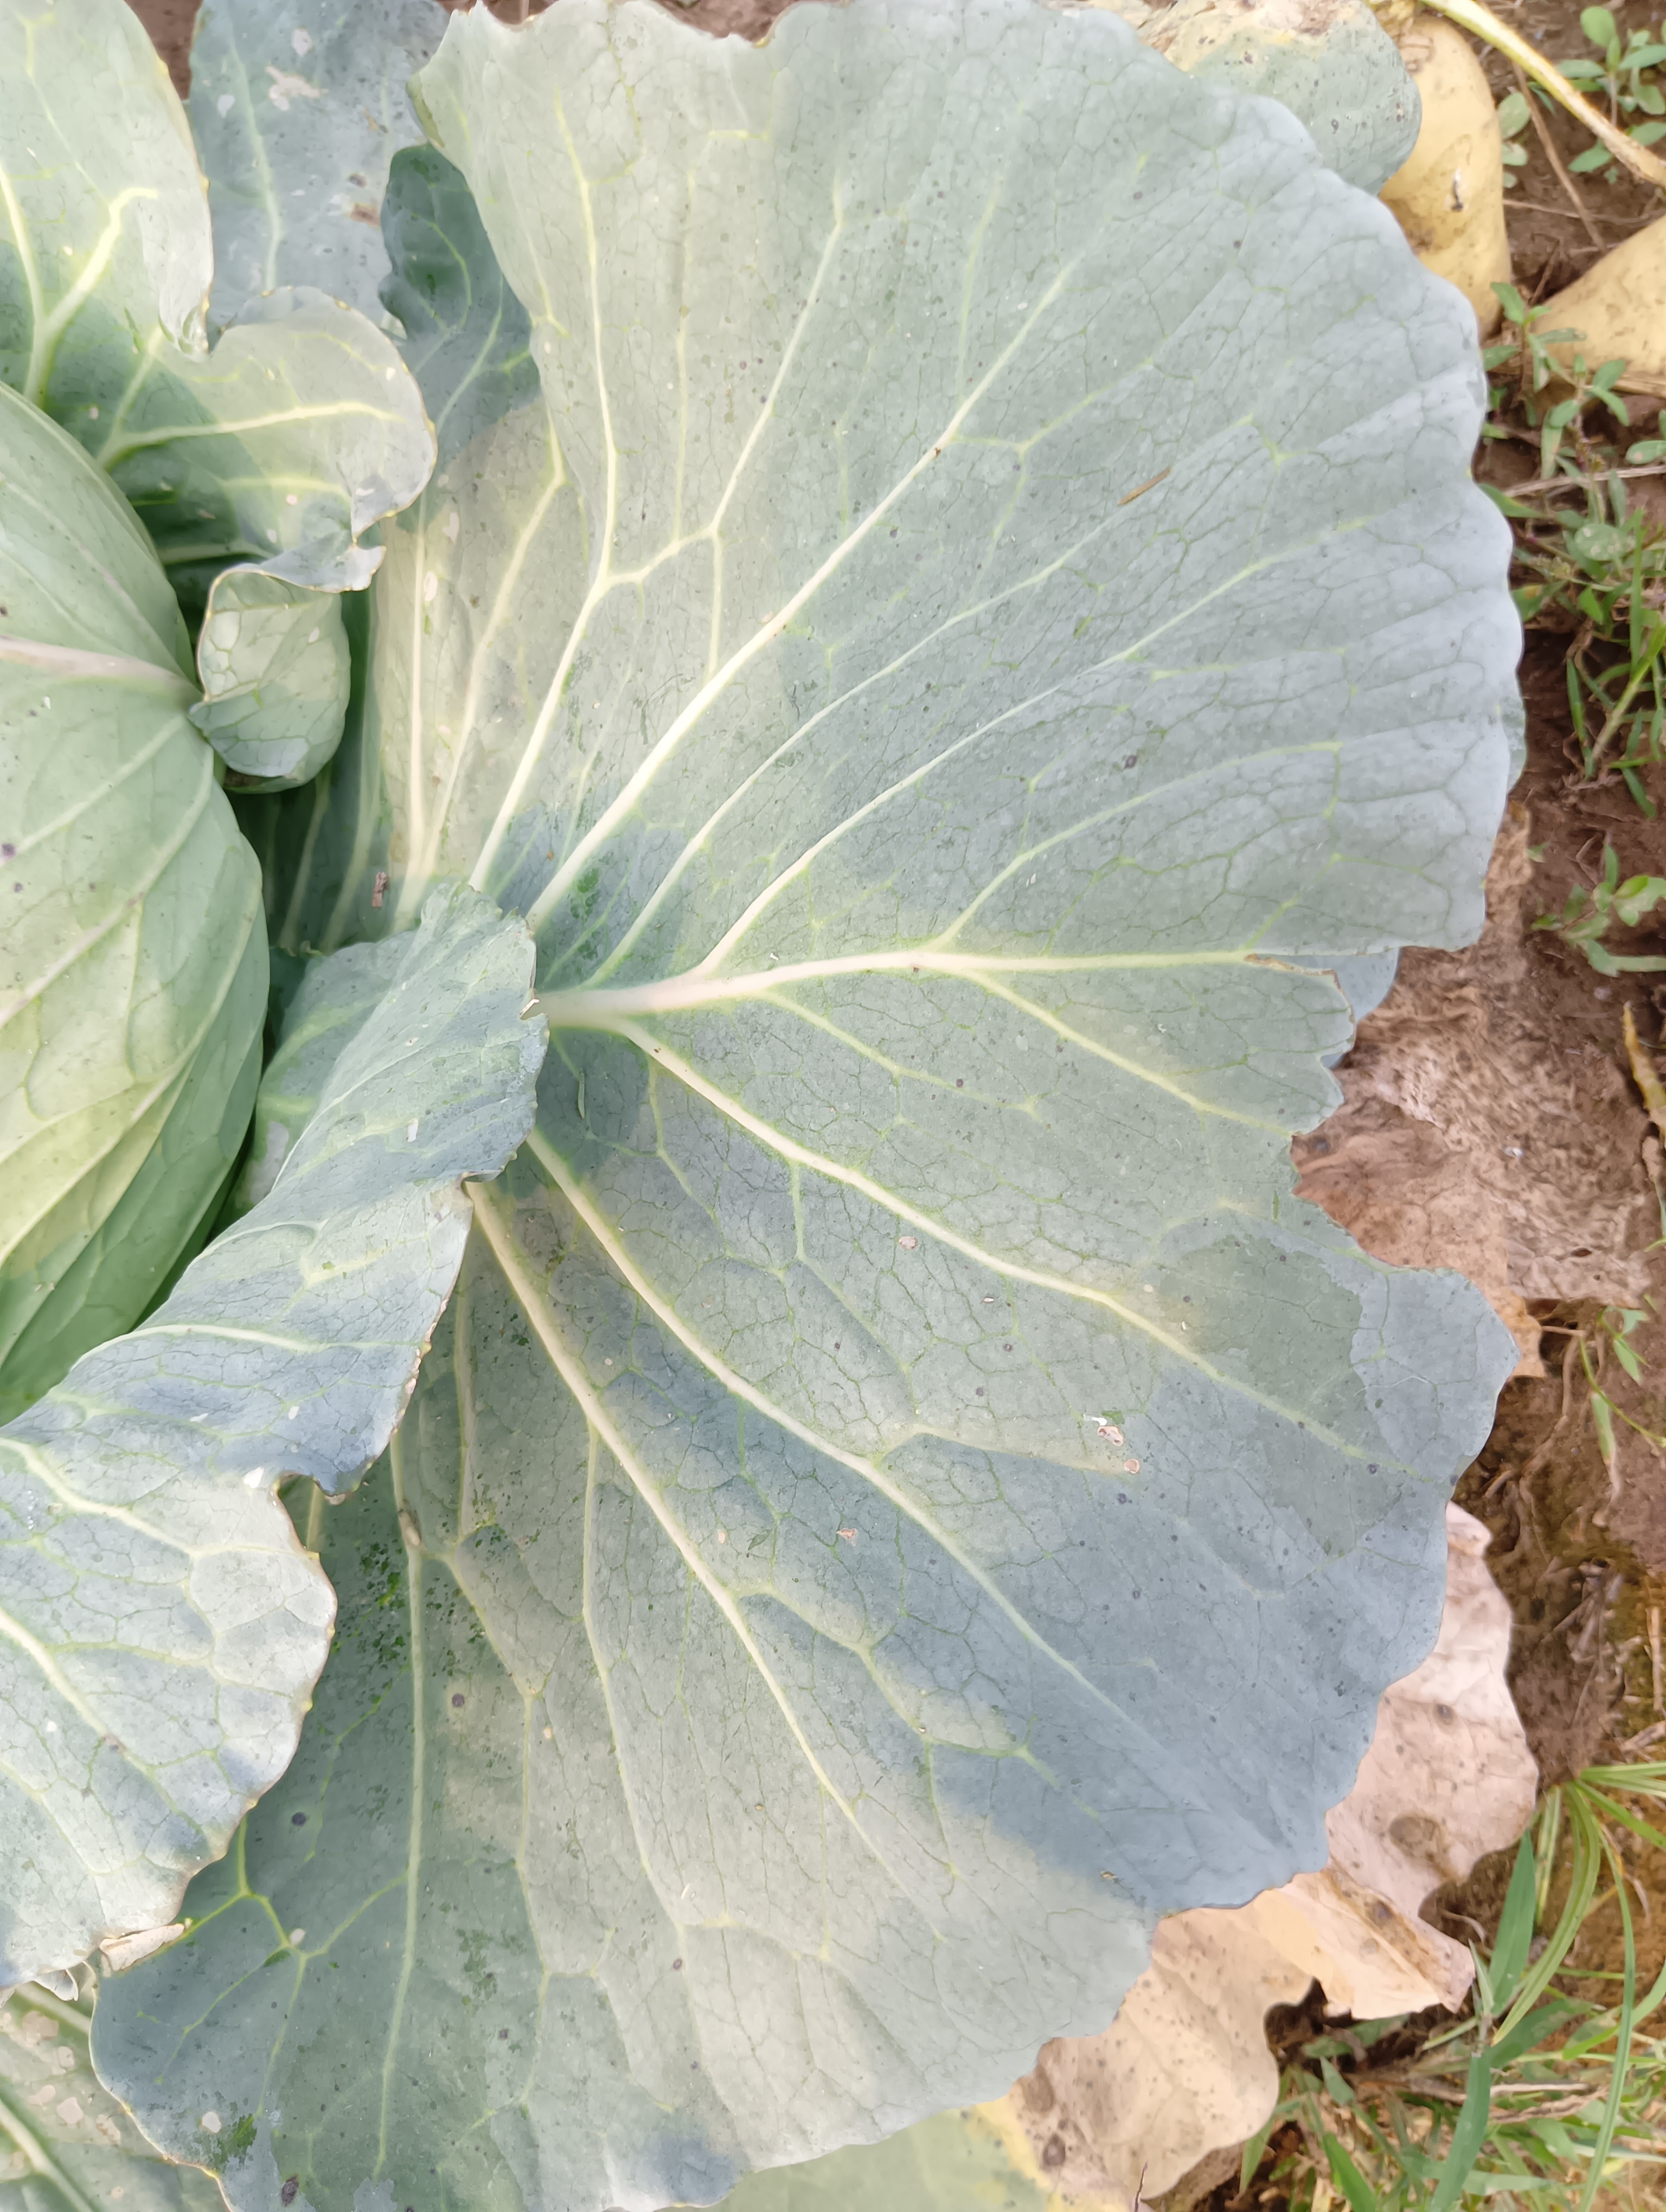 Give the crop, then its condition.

cabbage, healthy
